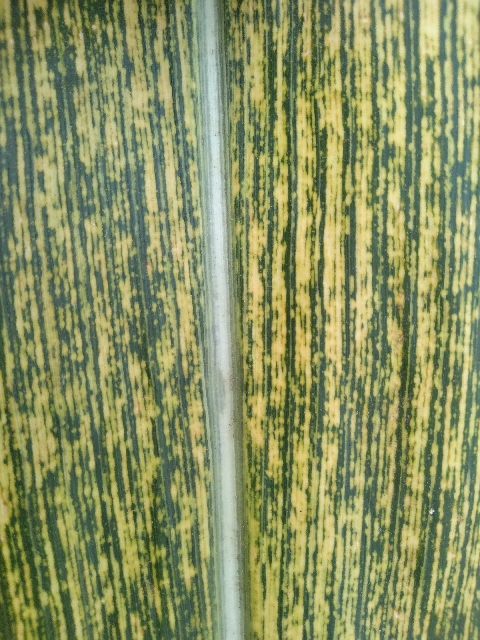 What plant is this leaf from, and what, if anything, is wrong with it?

maize, maize streak virus
